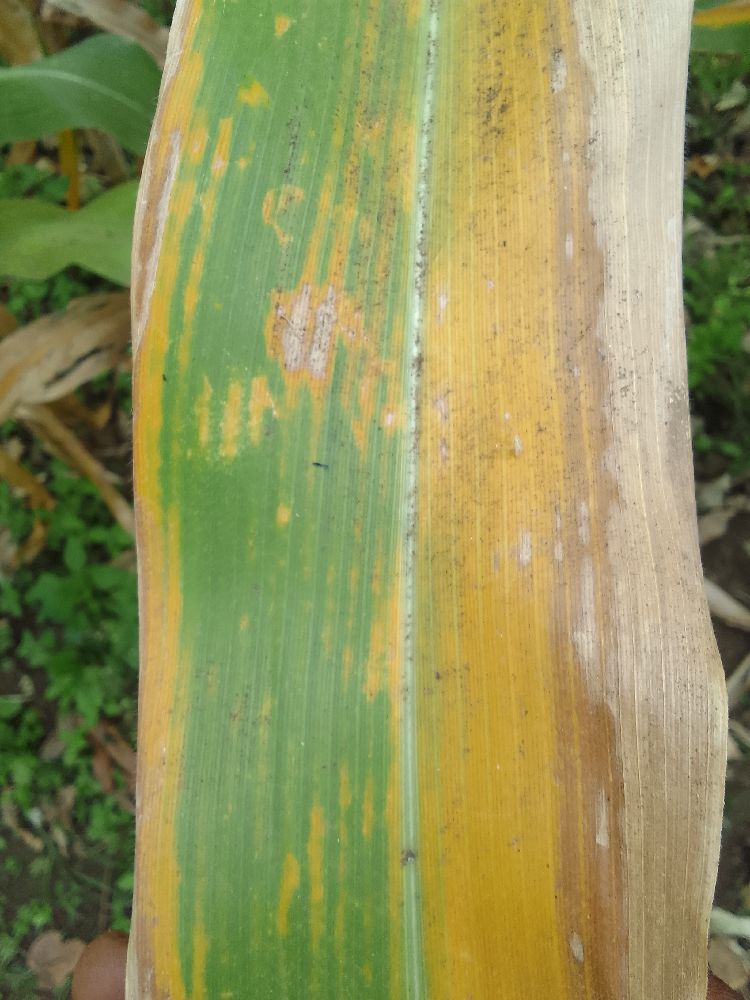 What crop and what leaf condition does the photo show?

maize, maize lethal necrosis
